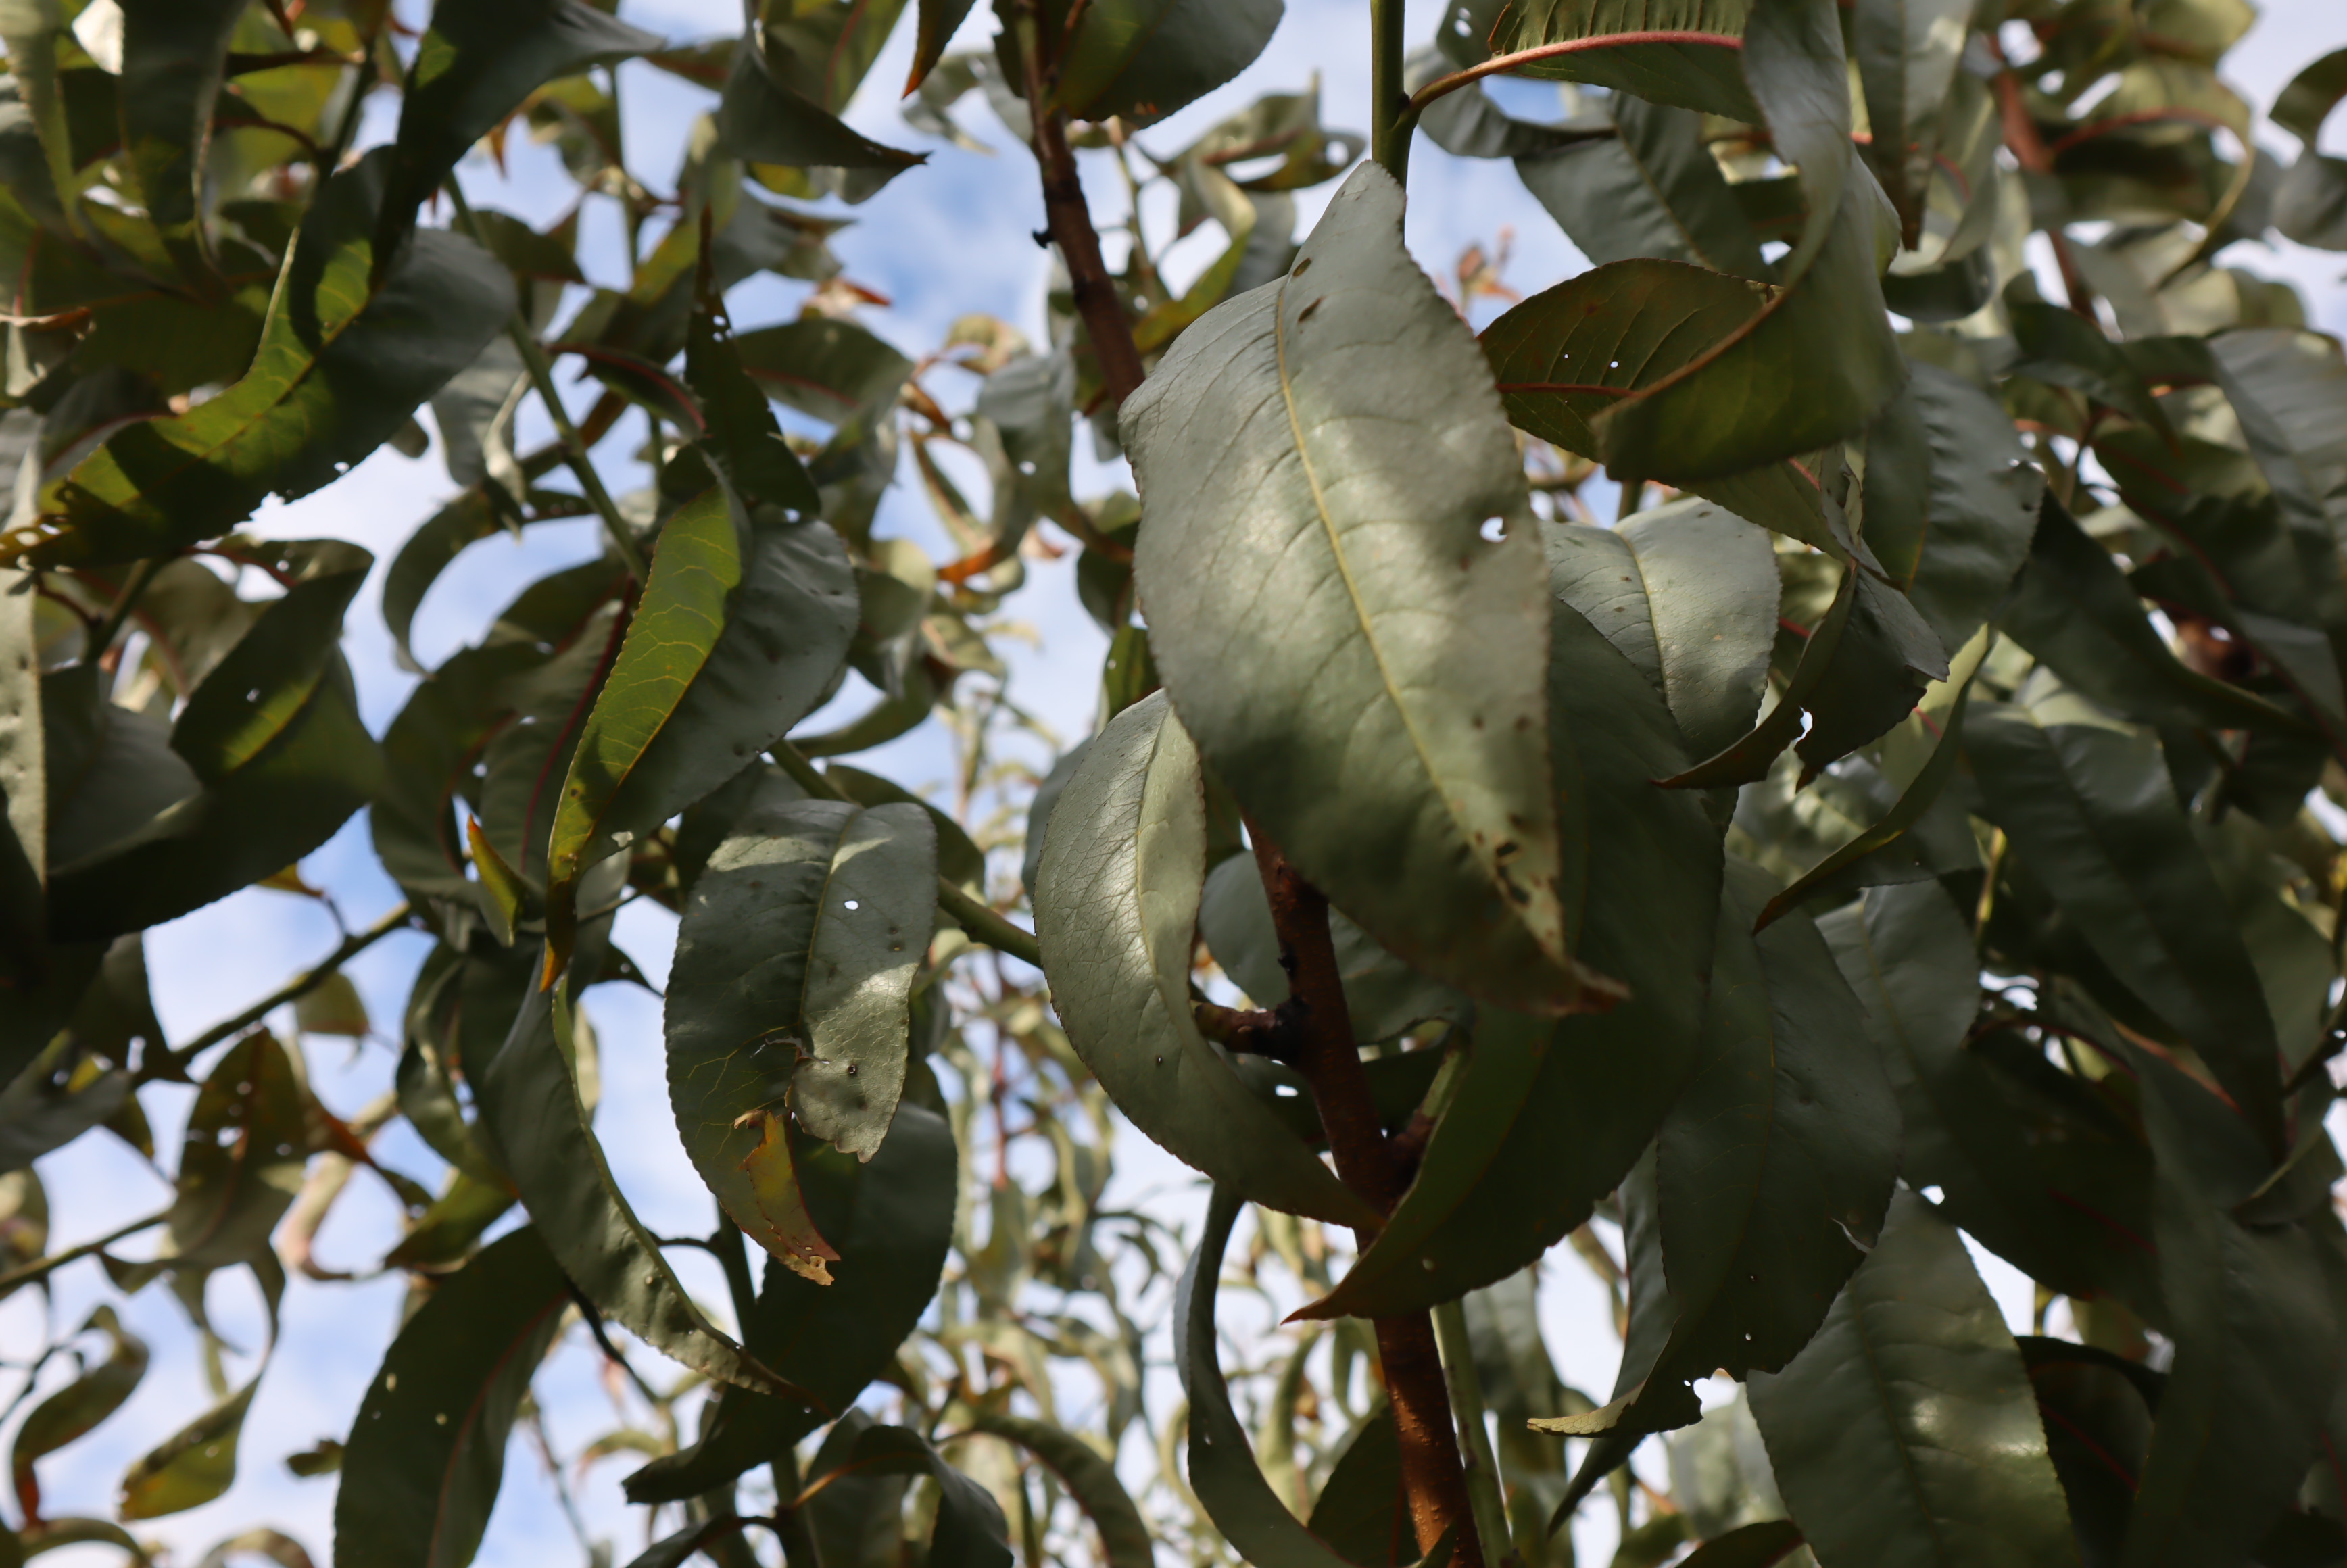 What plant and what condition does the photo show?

peach, shot hole disease
